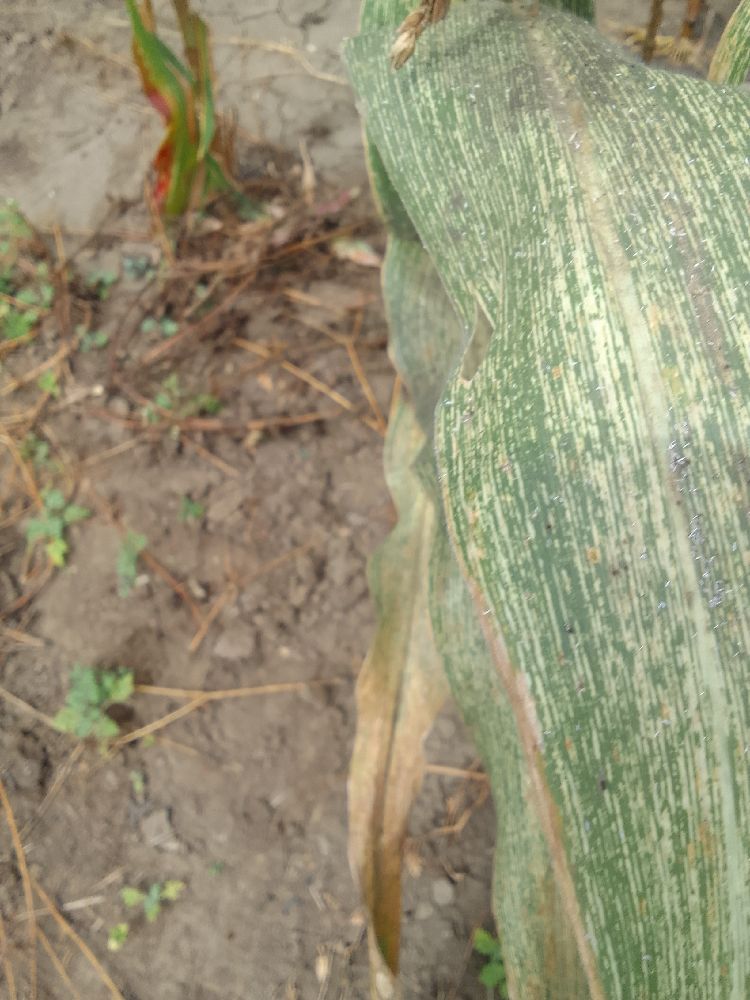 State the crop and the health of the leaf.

maize, maize streak virus
